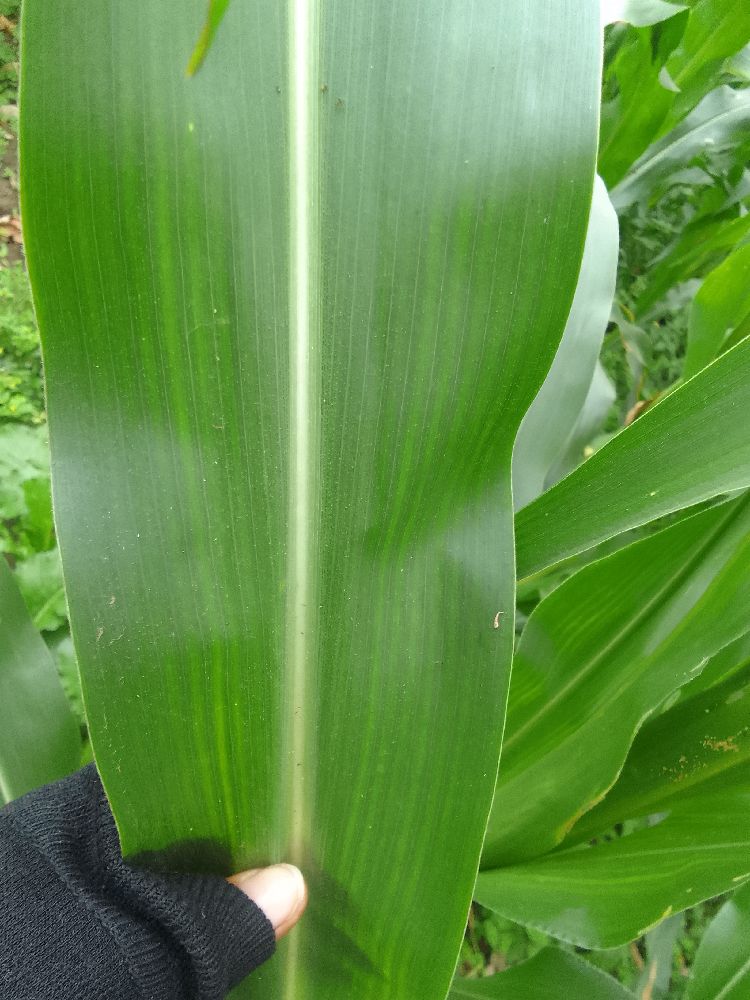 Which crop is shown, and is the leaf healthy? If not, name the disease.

maize, healthy
